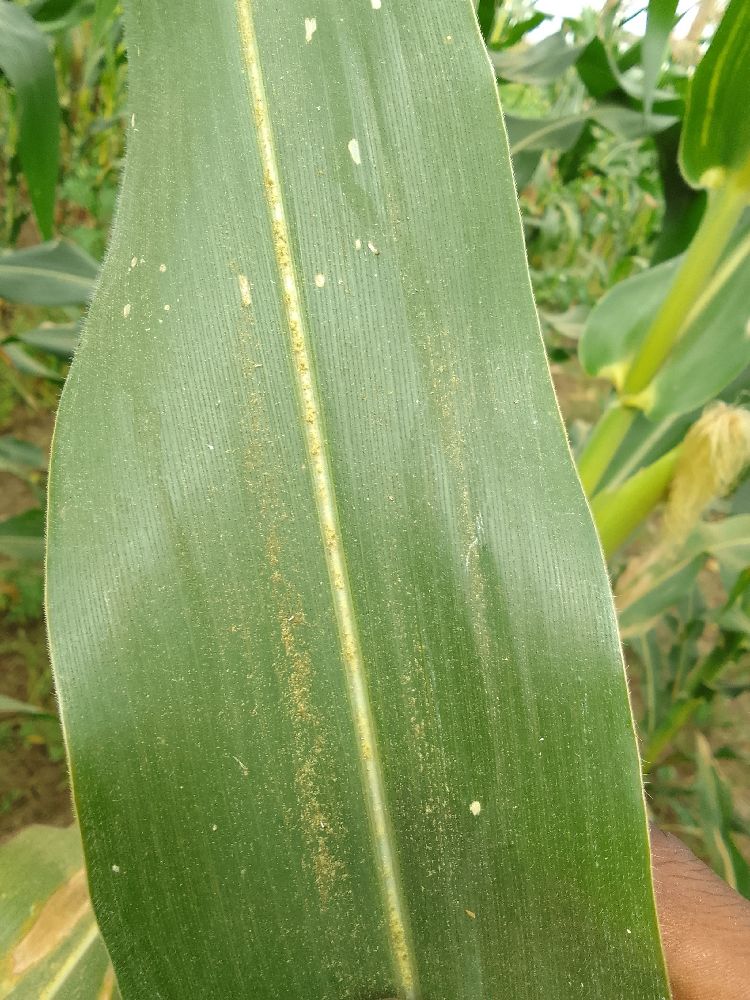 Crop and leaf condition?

maize, healthy
